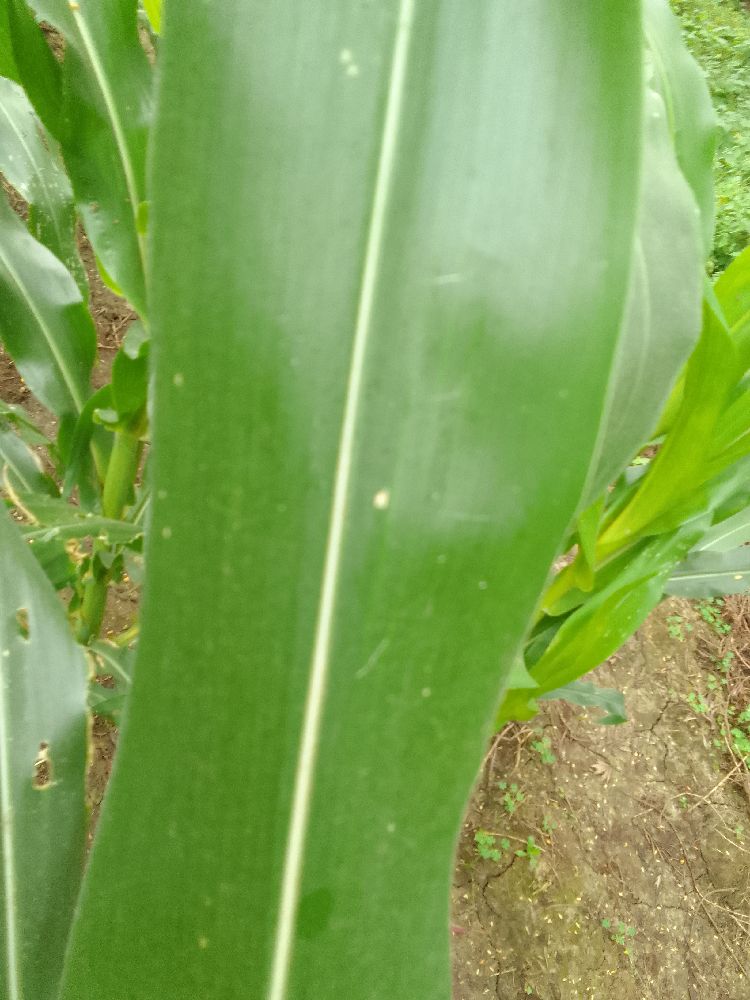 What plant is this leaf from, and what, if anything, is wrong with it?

maize, healthy
